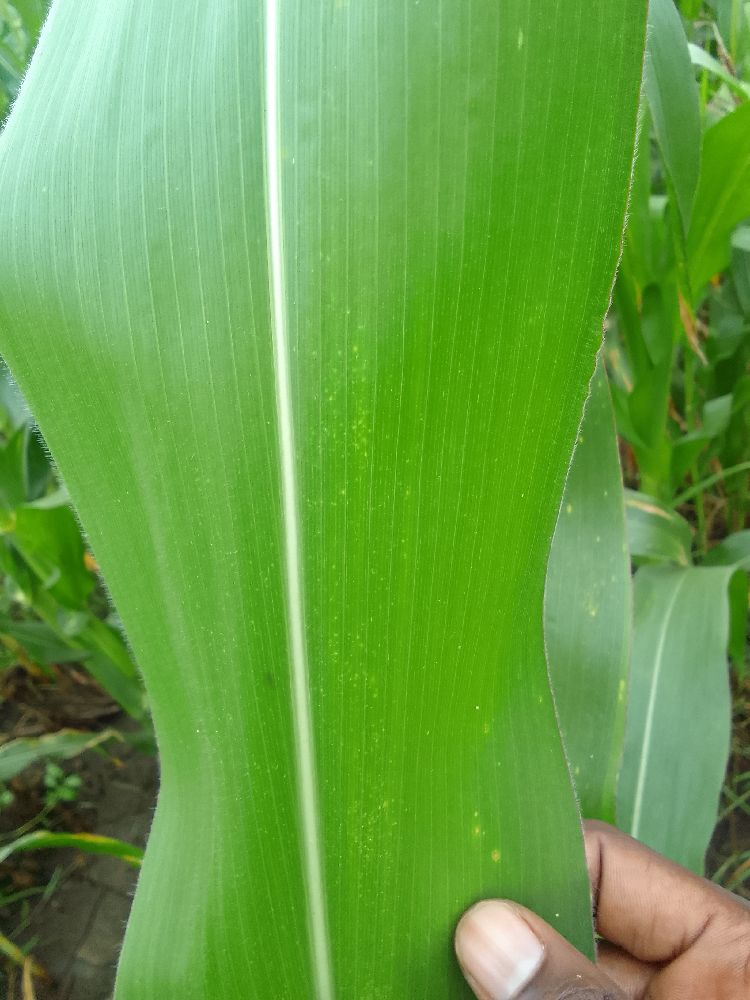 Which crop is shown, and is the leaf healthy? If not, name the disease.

maize, healthy
